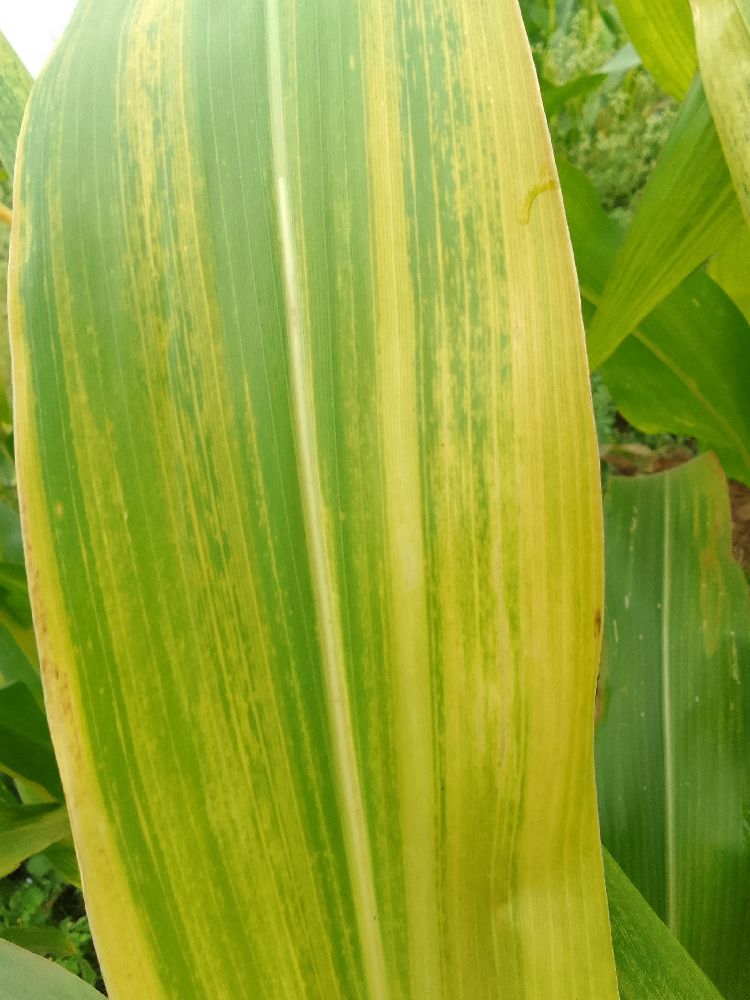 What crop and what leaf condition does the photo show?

maize, maize lethal necrosis
